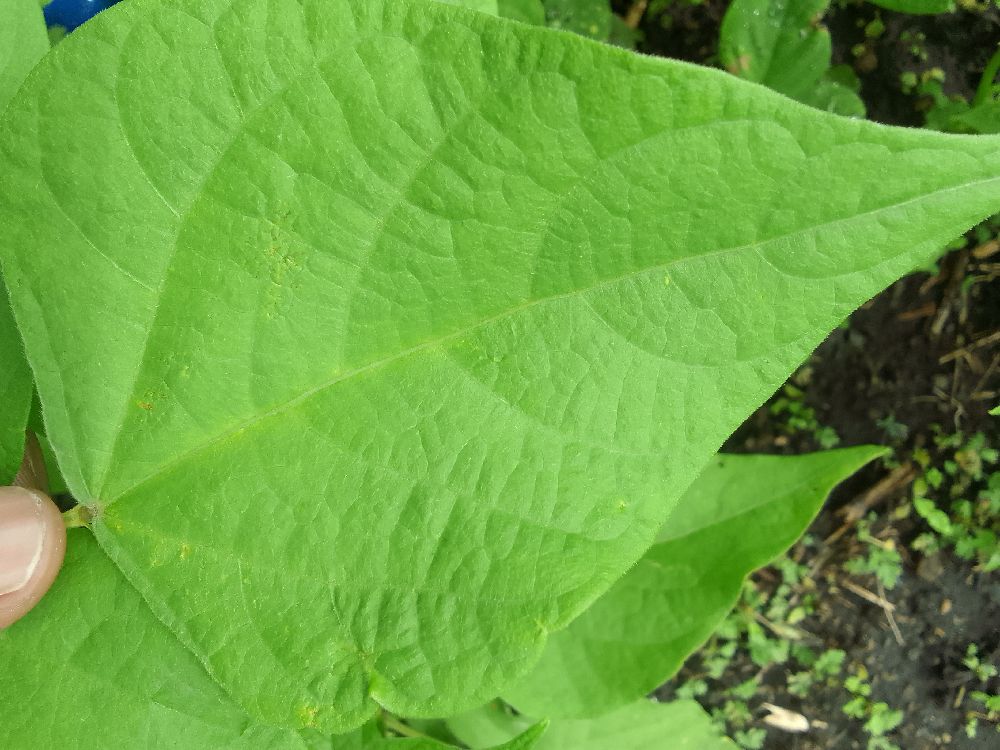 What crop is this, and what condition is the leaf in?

common bean, healthy
